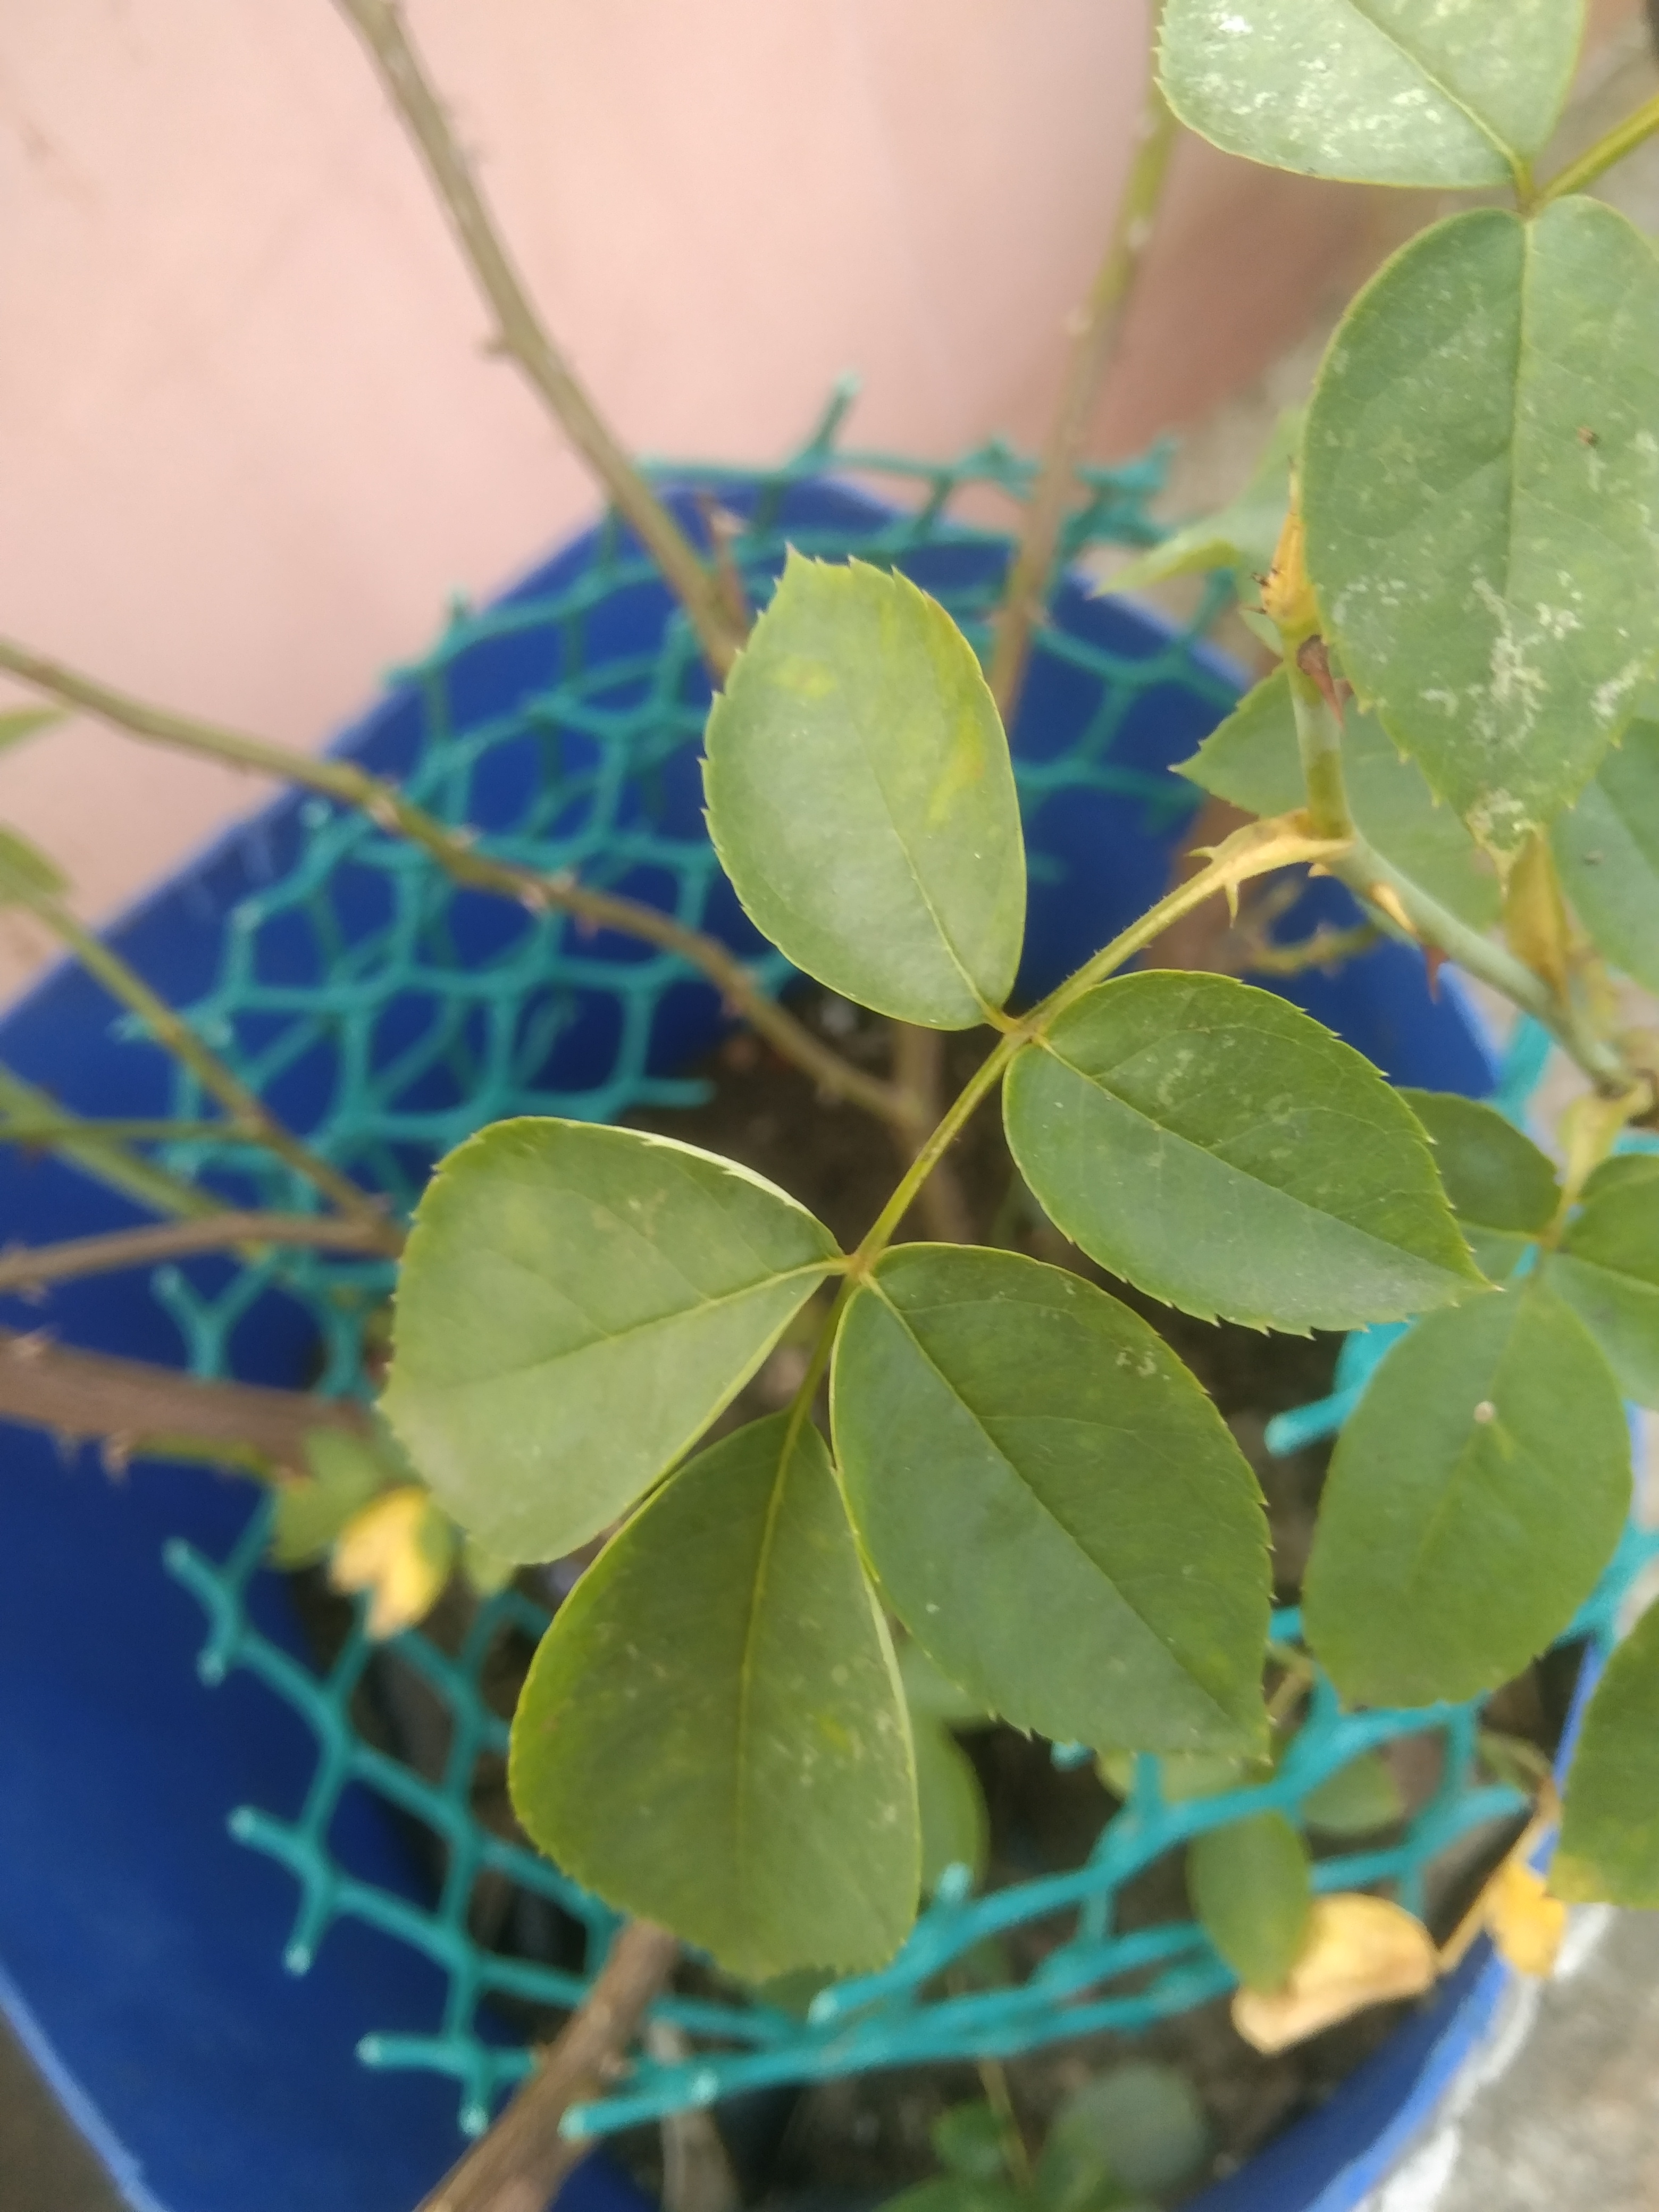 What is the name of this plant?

rose
